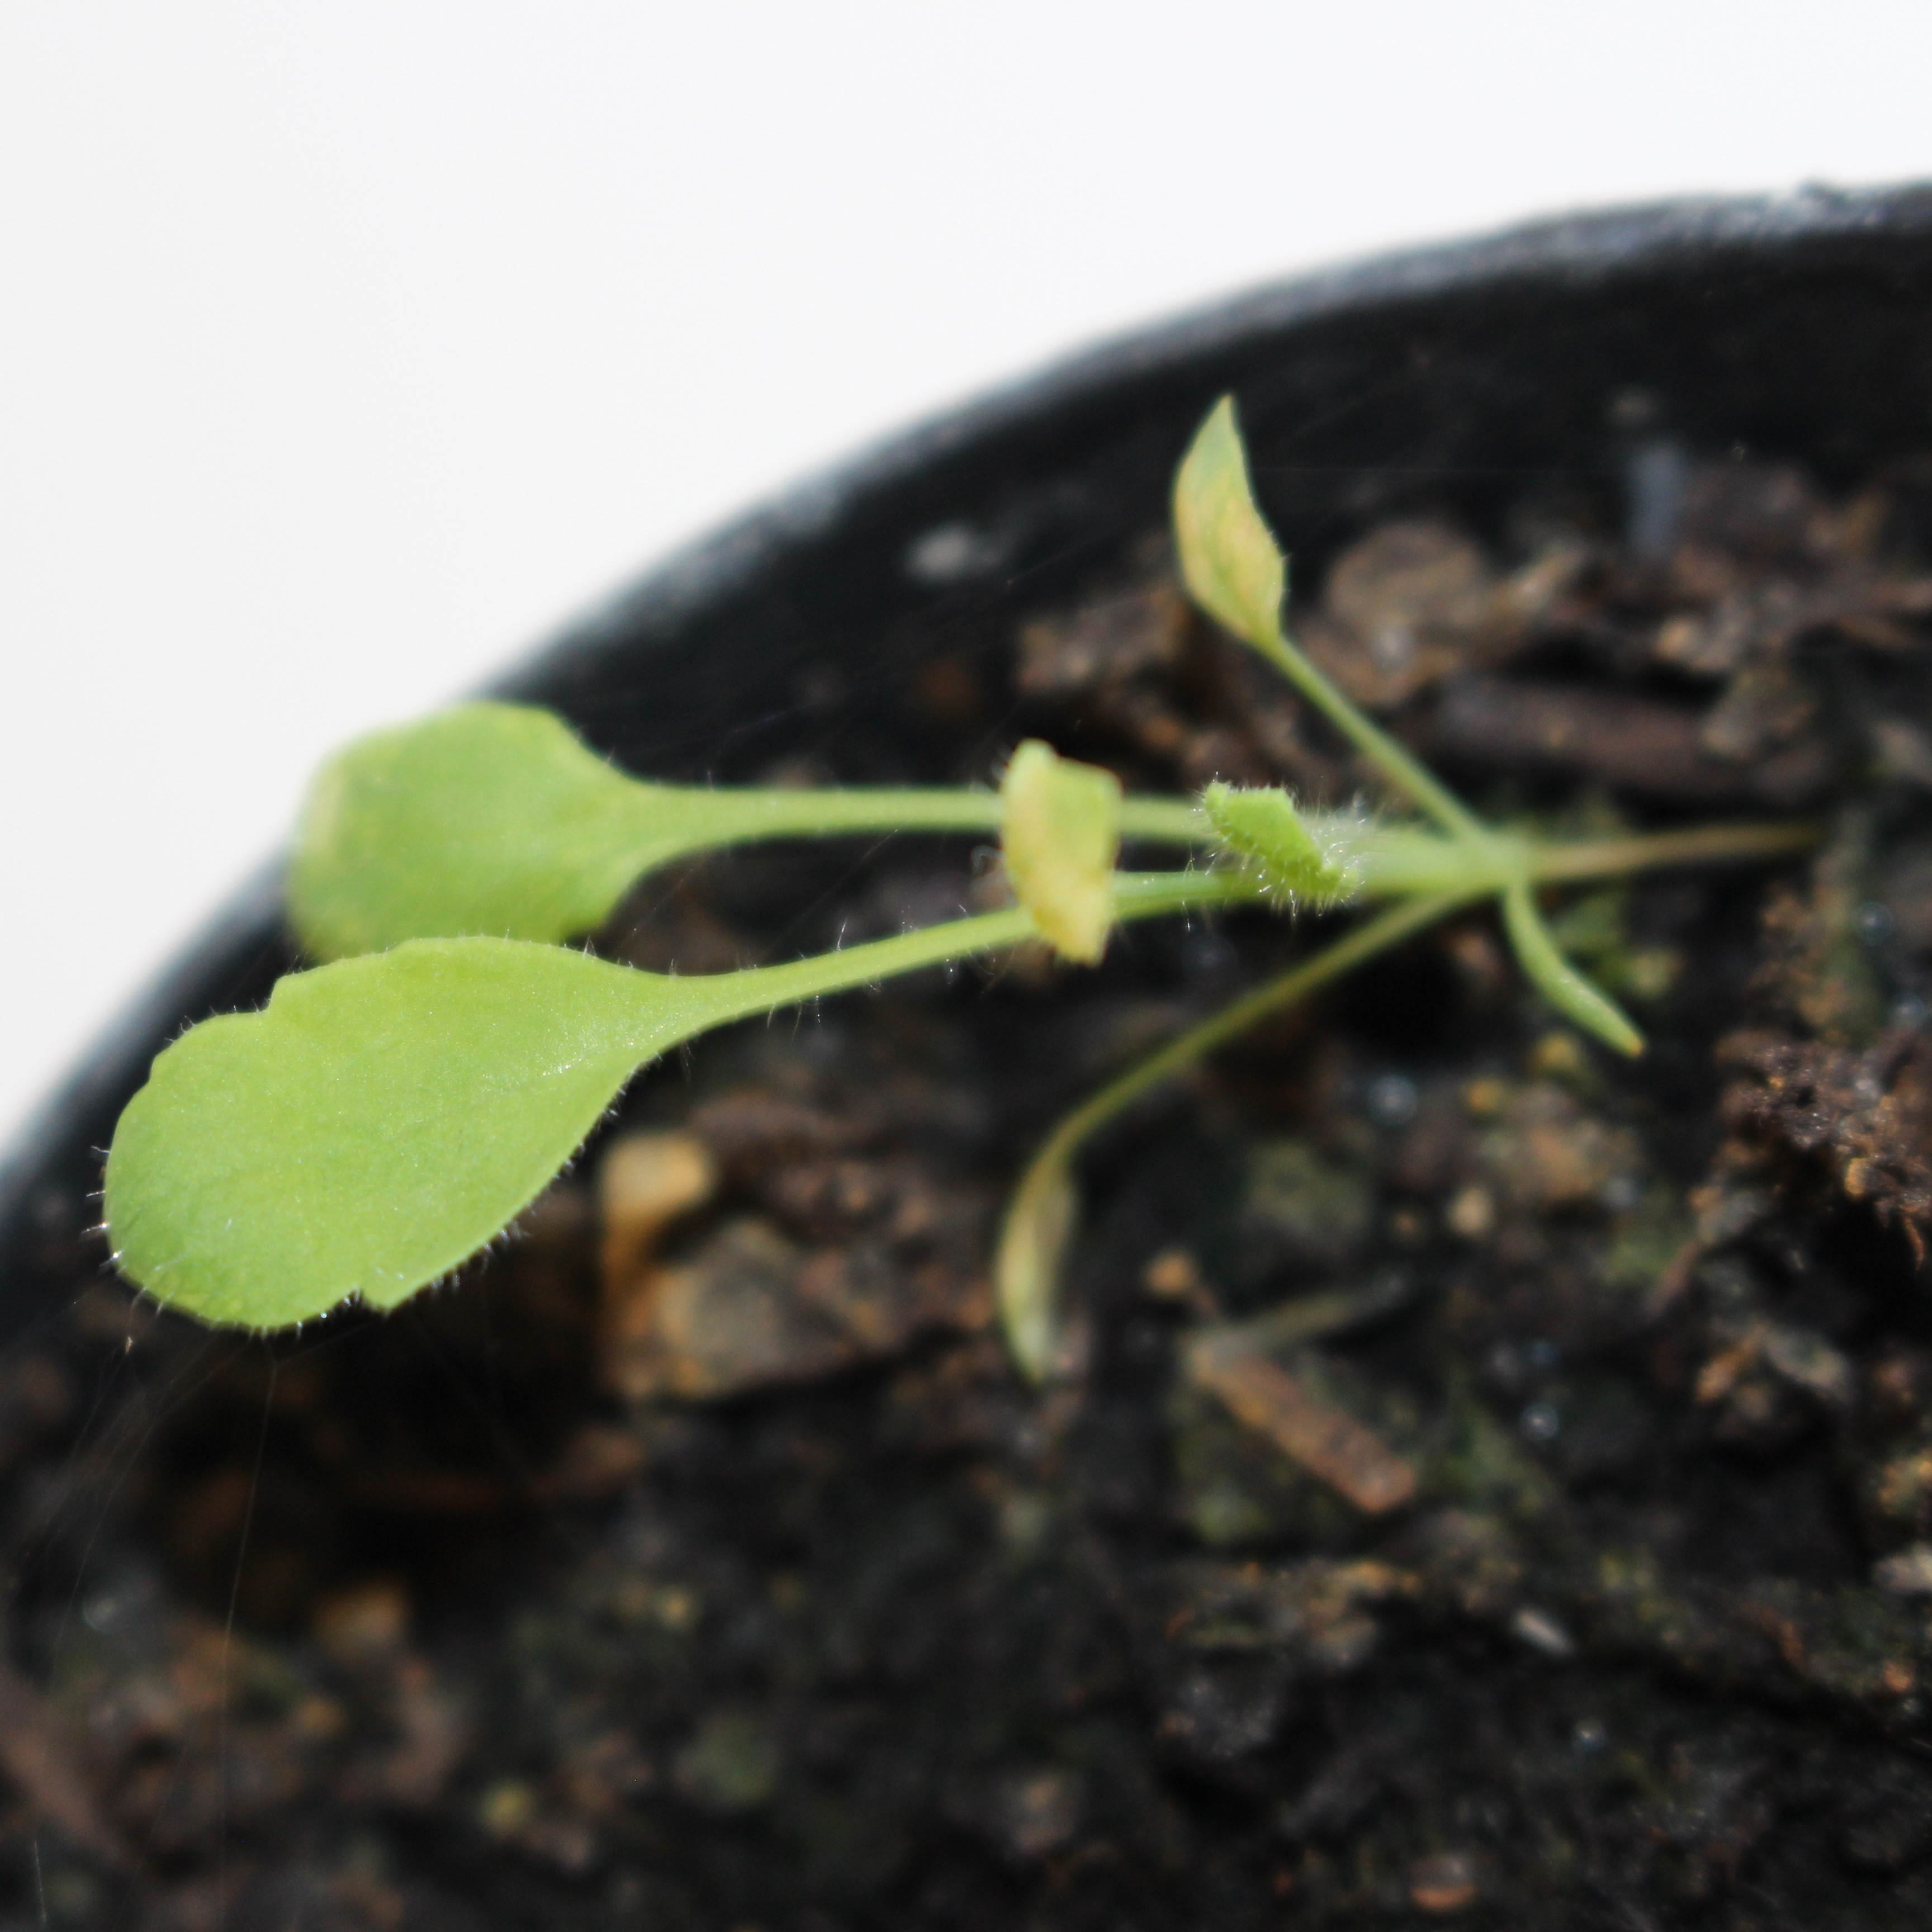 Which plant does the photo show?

Papaver rhoeas
